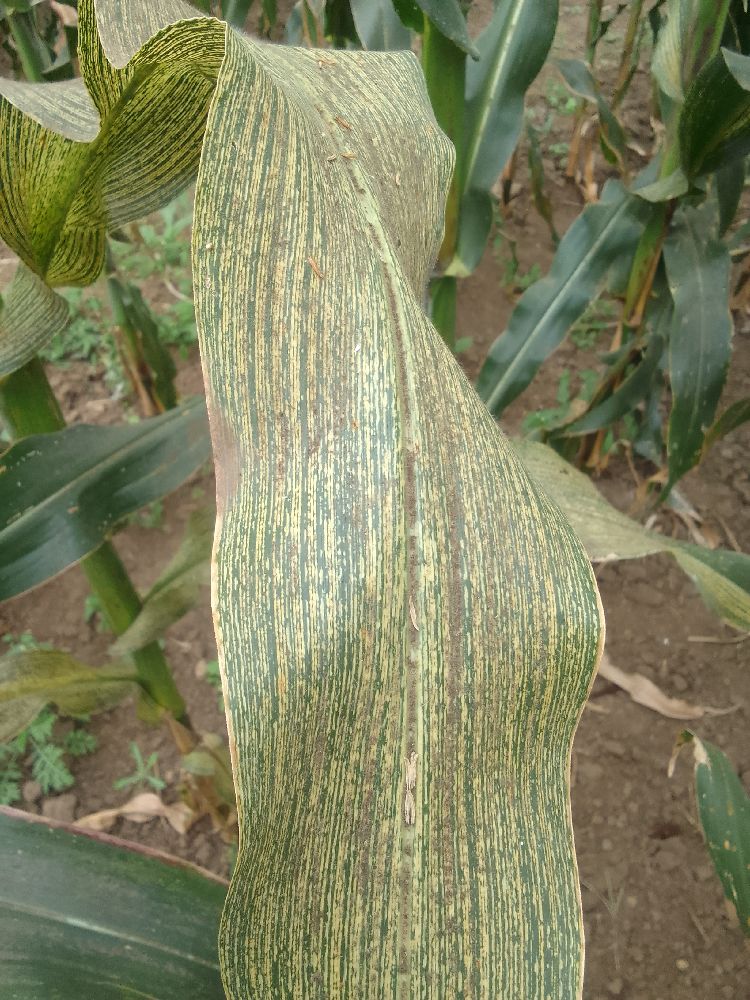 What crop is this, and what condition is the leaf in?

maize, maize streak virus
